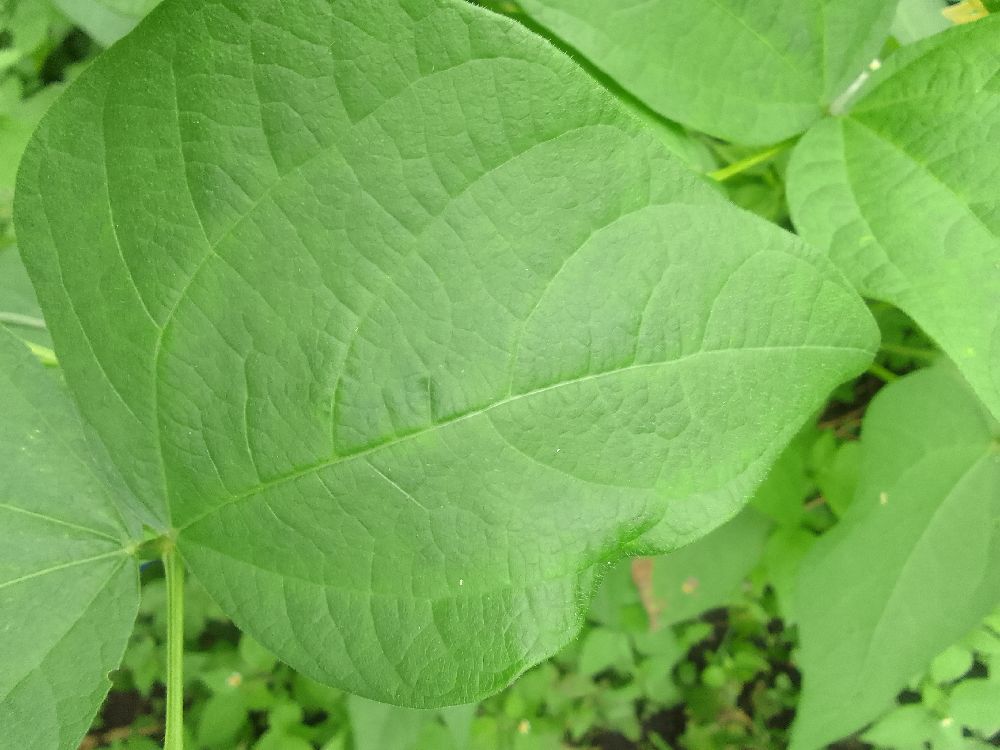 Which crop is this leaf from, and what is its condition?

common bean, healthy
